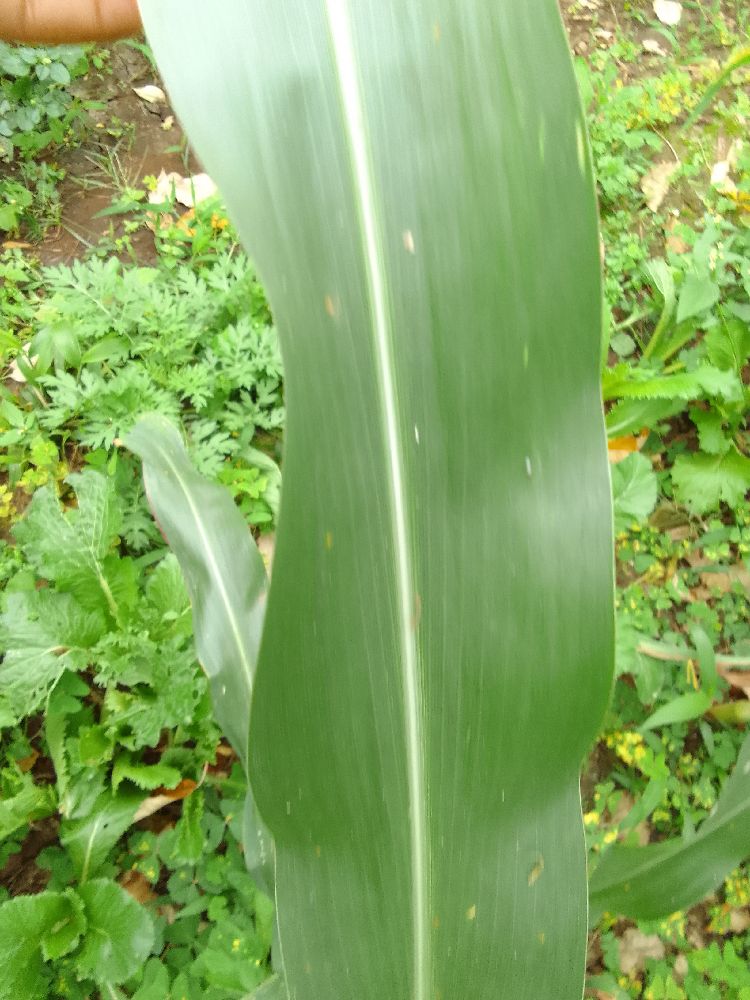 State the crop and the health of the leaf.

maize, healthy
